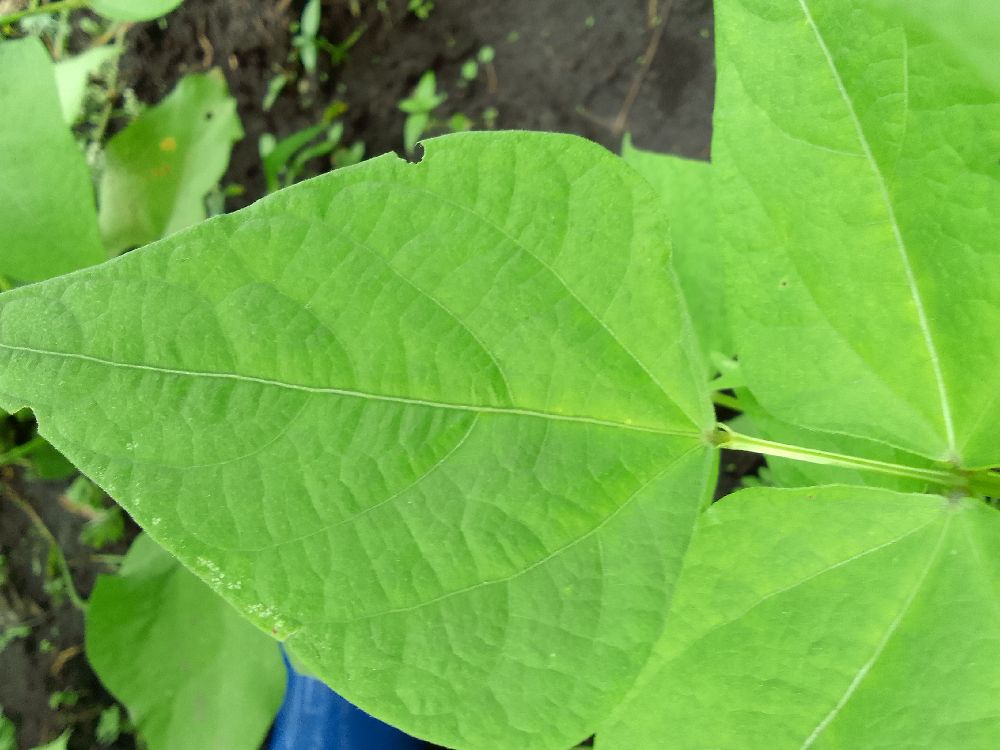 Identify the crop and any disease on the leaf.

common bean, healthy
